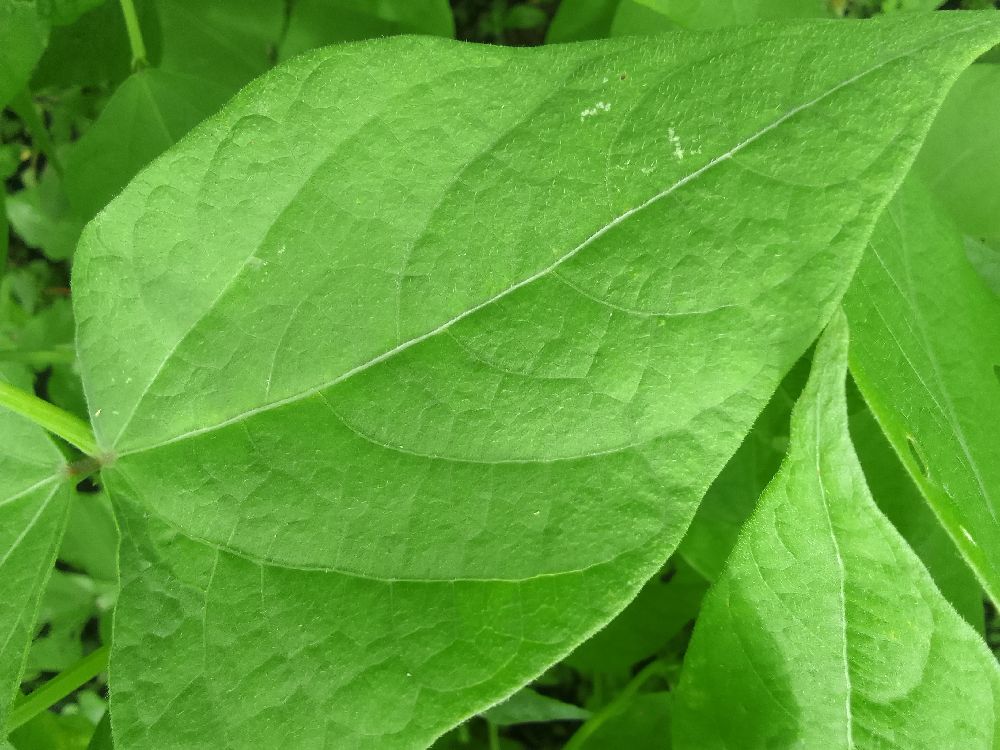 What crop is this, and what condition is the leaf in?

common bean, healthy
